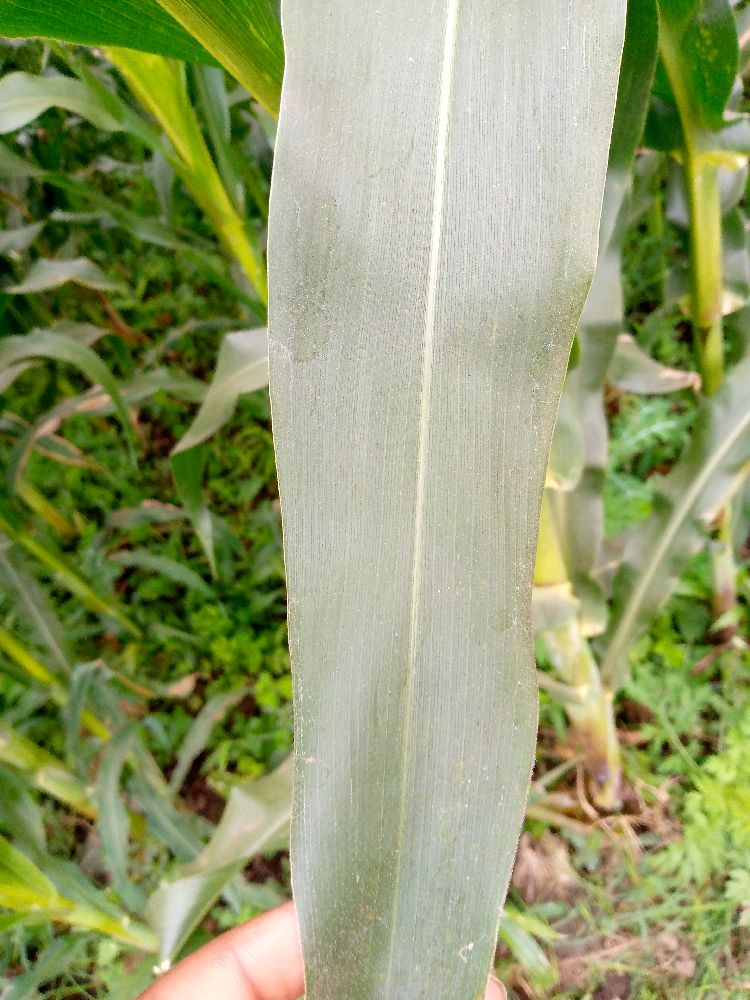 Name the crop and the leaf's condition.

maize, healthy
